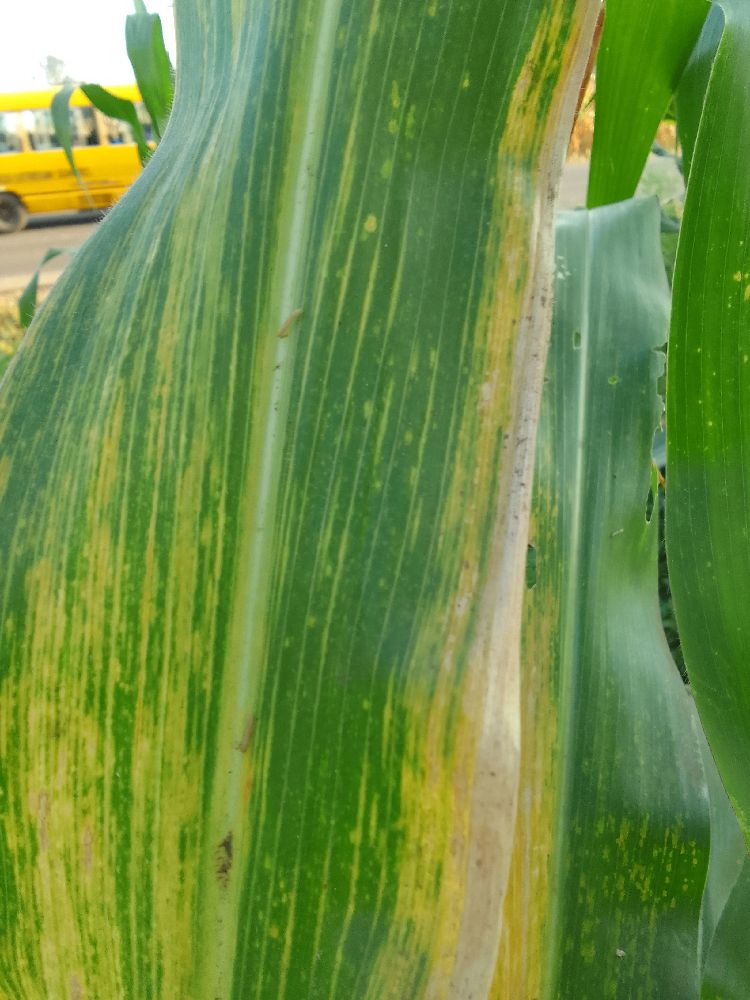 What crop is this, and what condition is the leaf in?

maize, maize lethal necrosis
